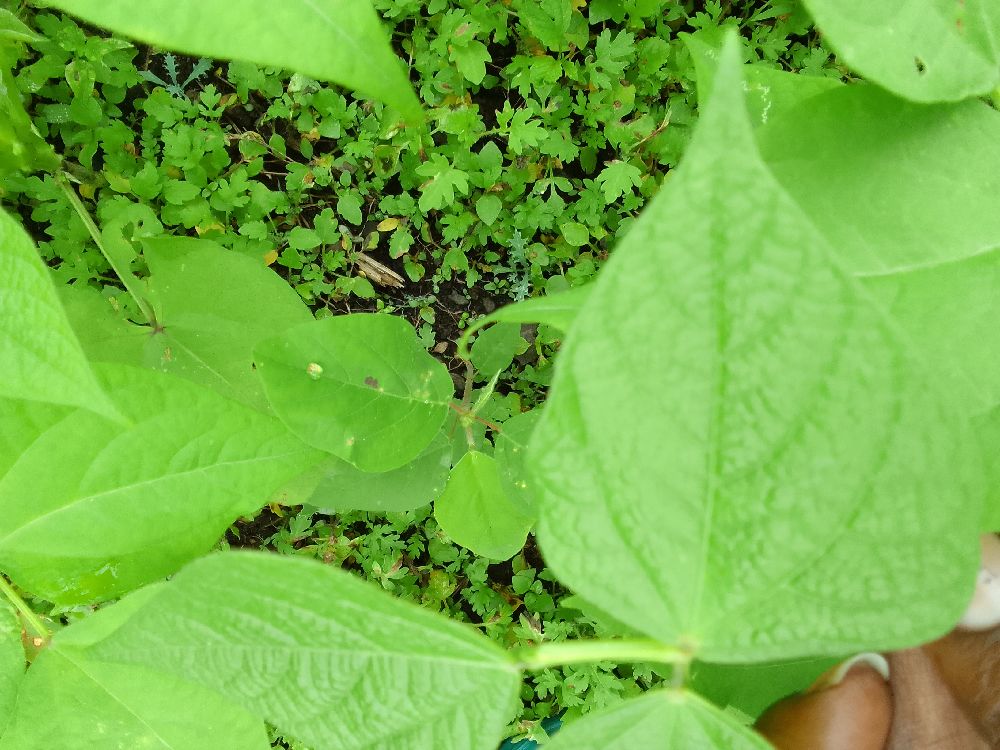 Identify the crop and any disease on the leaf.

common bean, healthy
